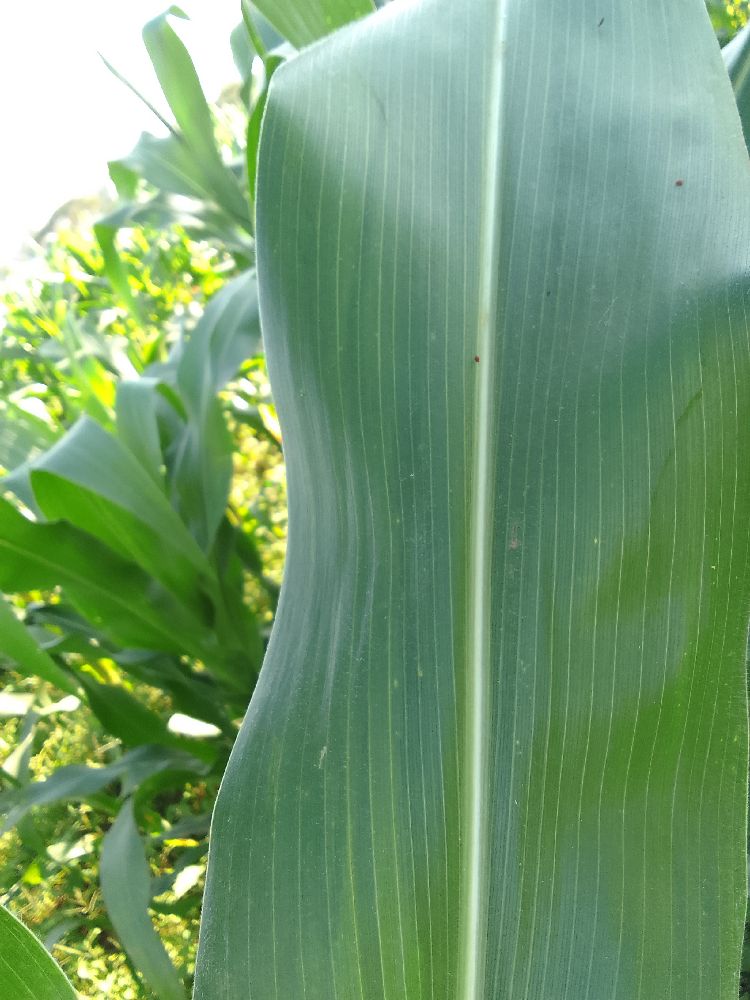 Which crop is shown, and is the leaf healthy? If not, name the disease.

maize, healthy
